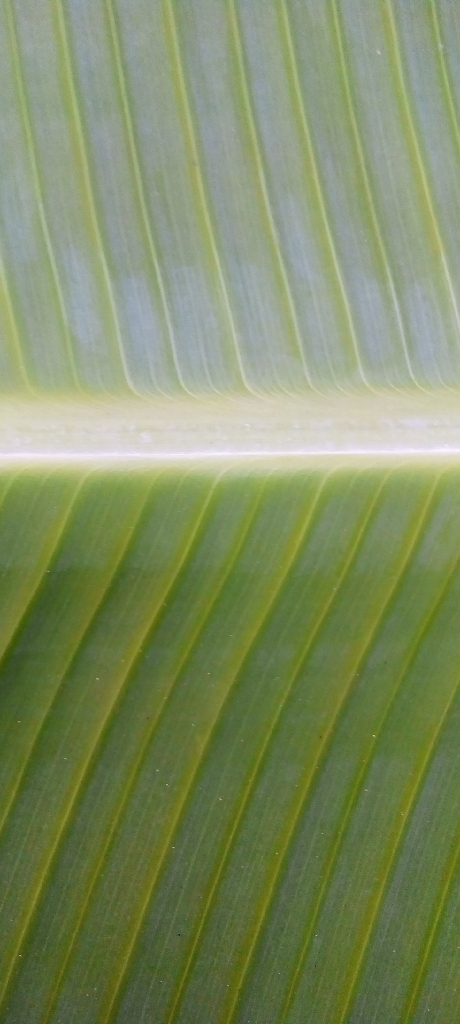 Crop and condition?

banana, healthy
